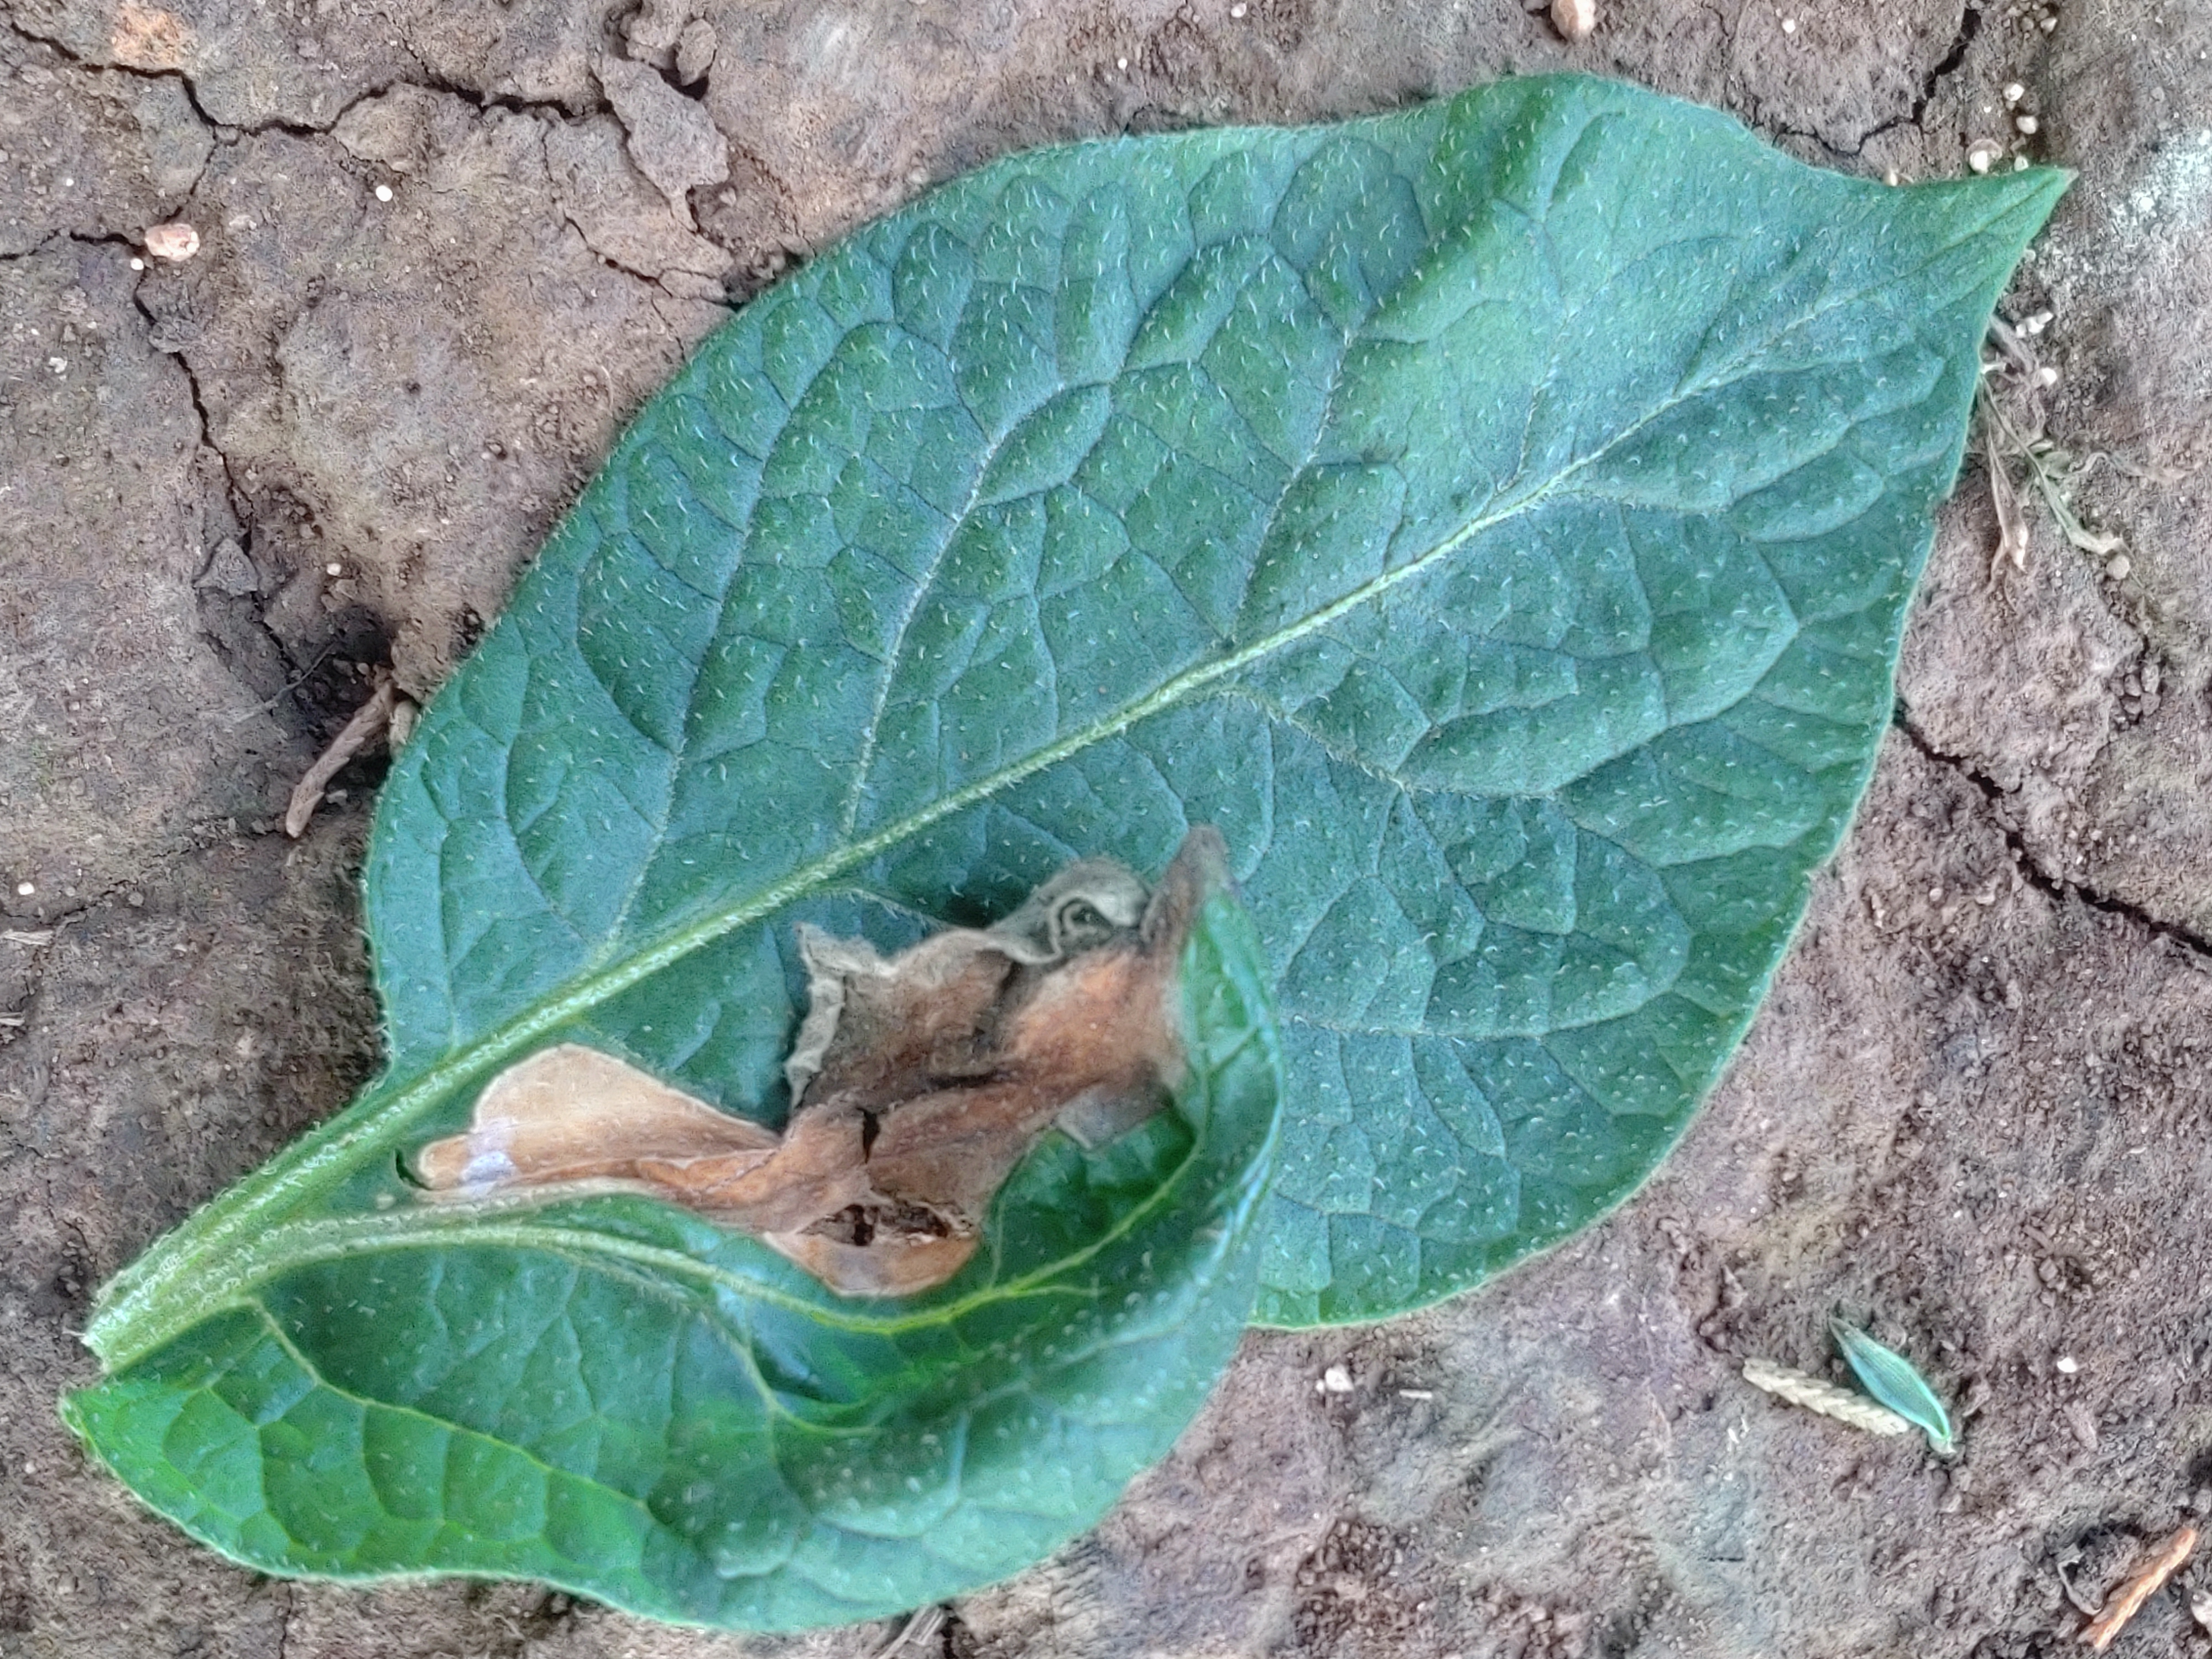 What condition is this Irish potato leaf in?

early blight
